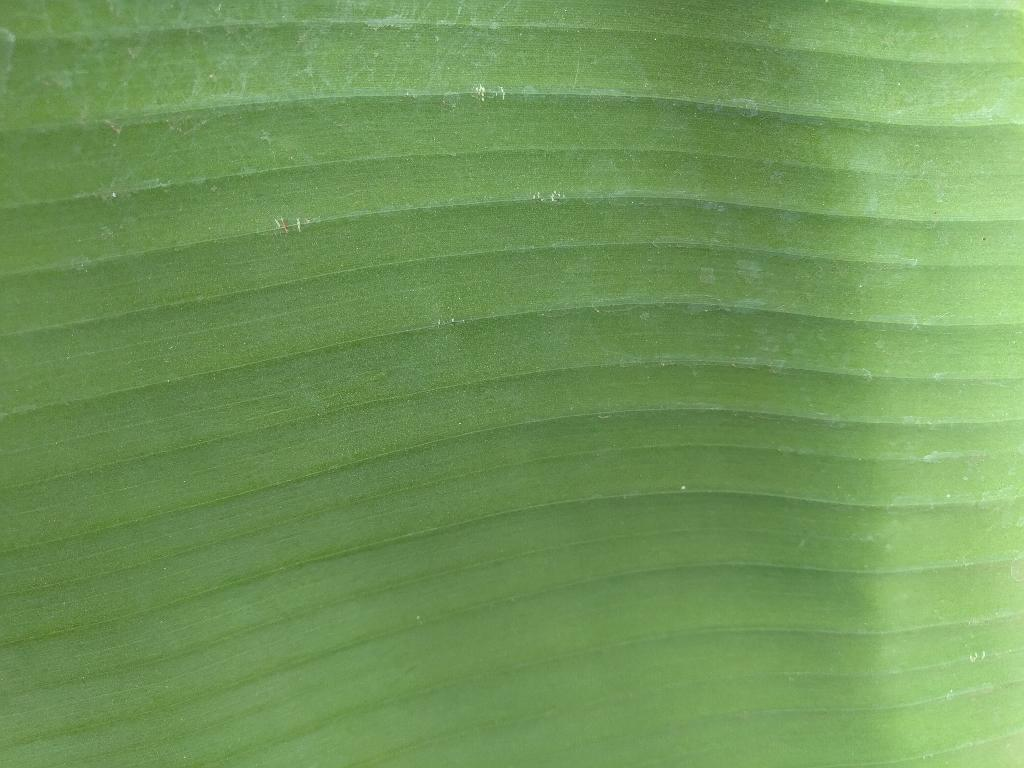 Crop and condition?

banana, healthy
